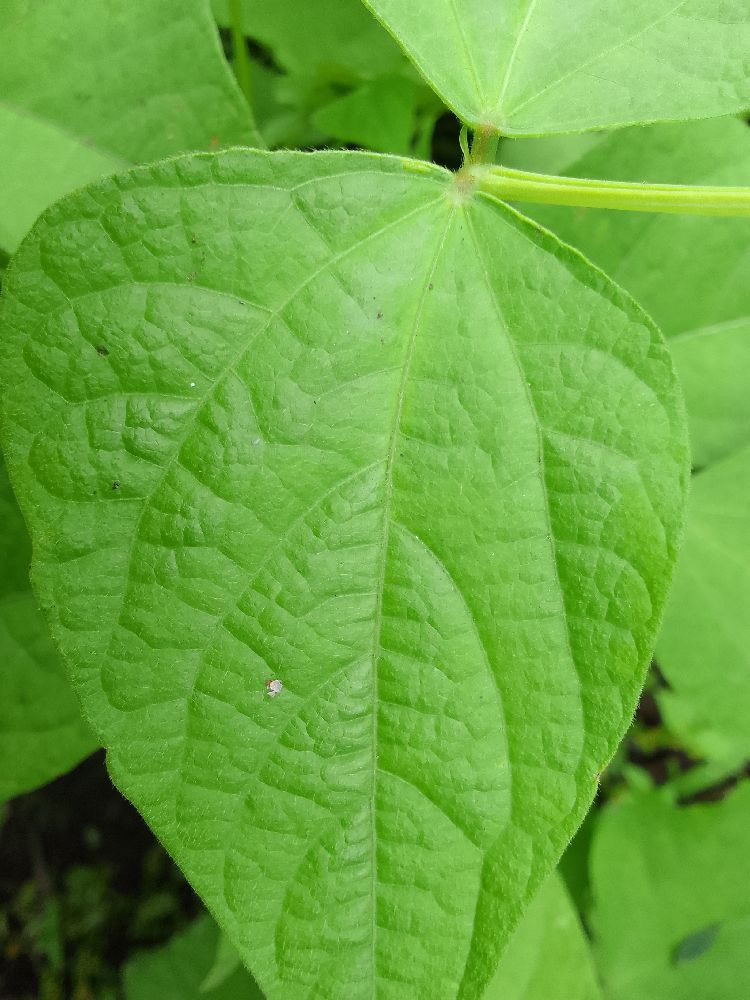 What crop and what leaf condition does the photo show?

common bean, healthy
